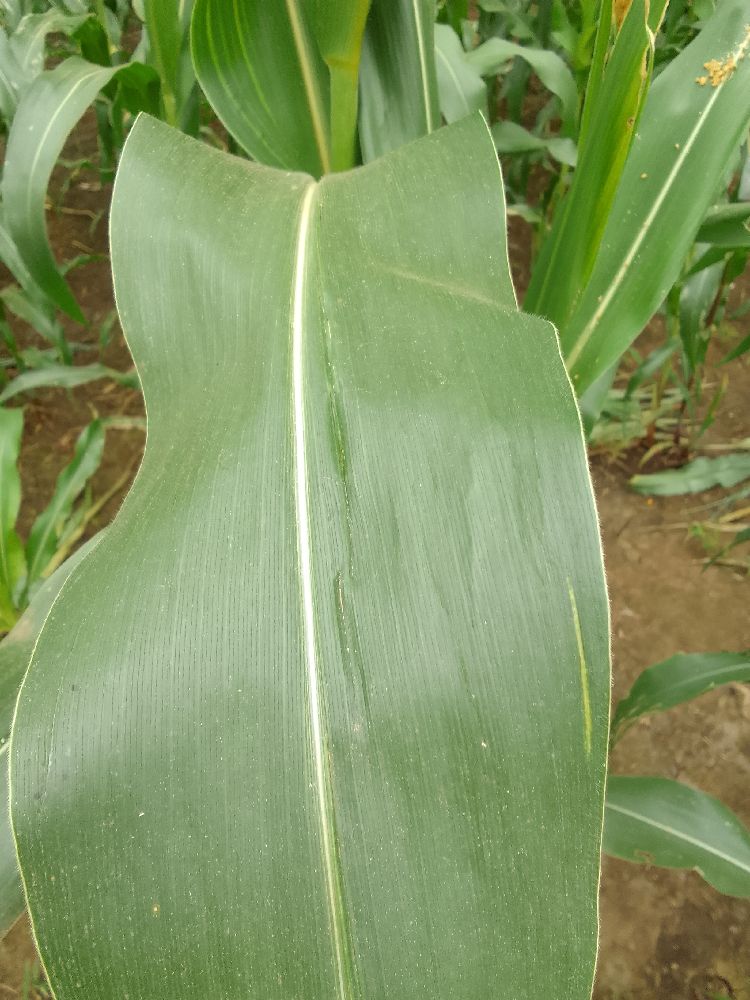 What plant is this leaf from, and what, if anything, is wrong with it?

maize, healthy
